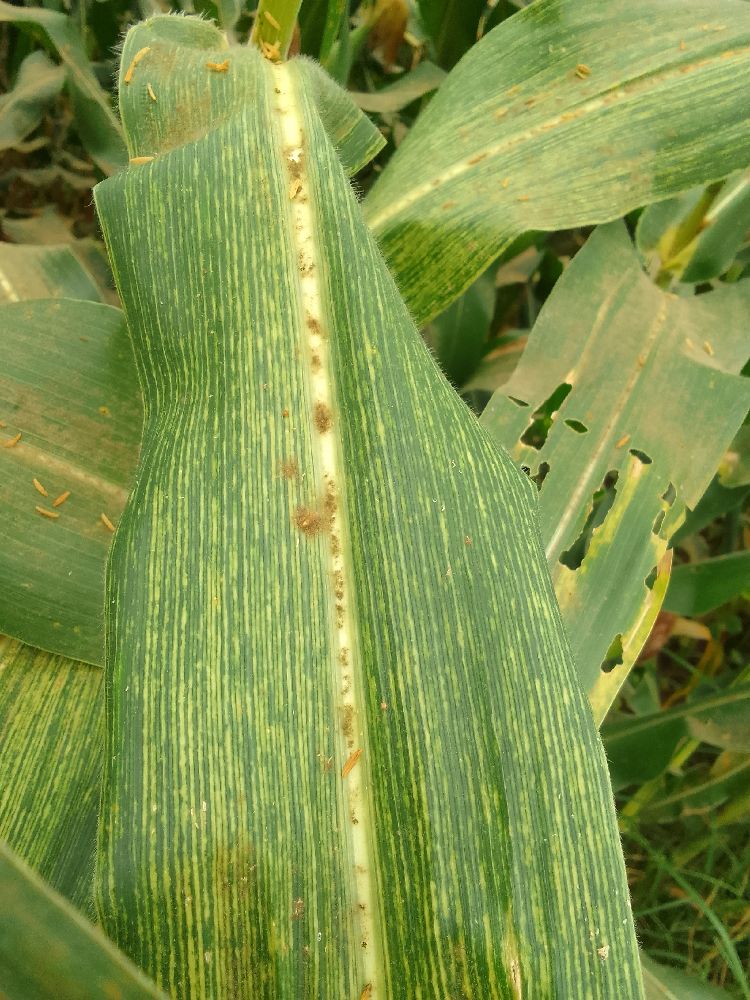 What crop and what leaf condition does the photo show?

maize, maize streak virus
